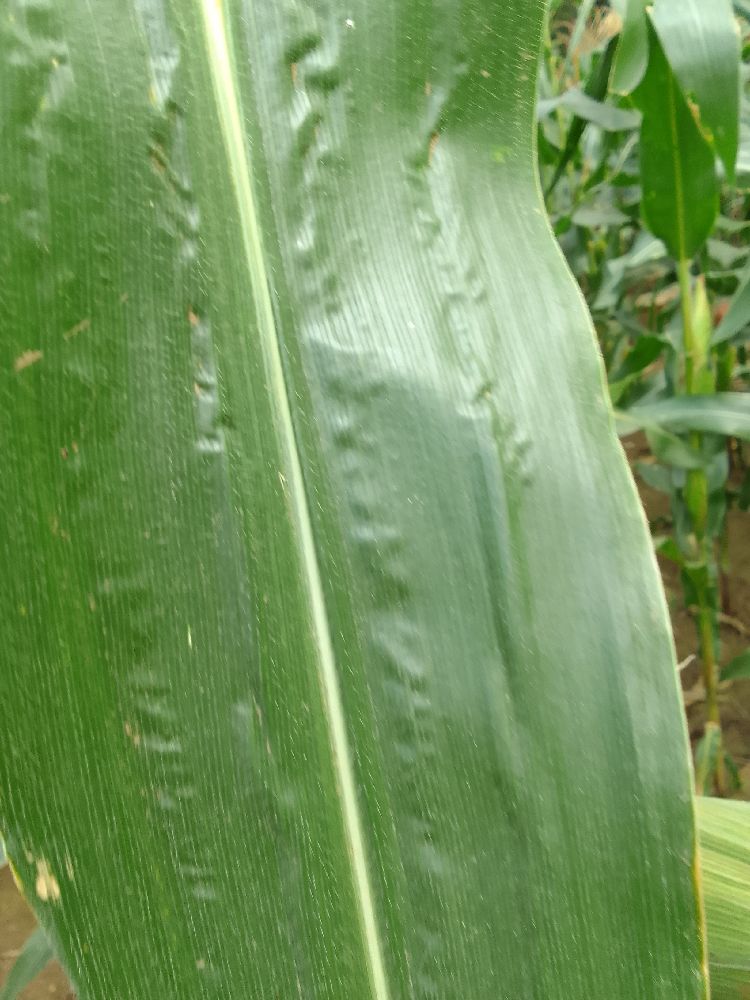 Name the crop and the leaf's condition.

maize, healthy
